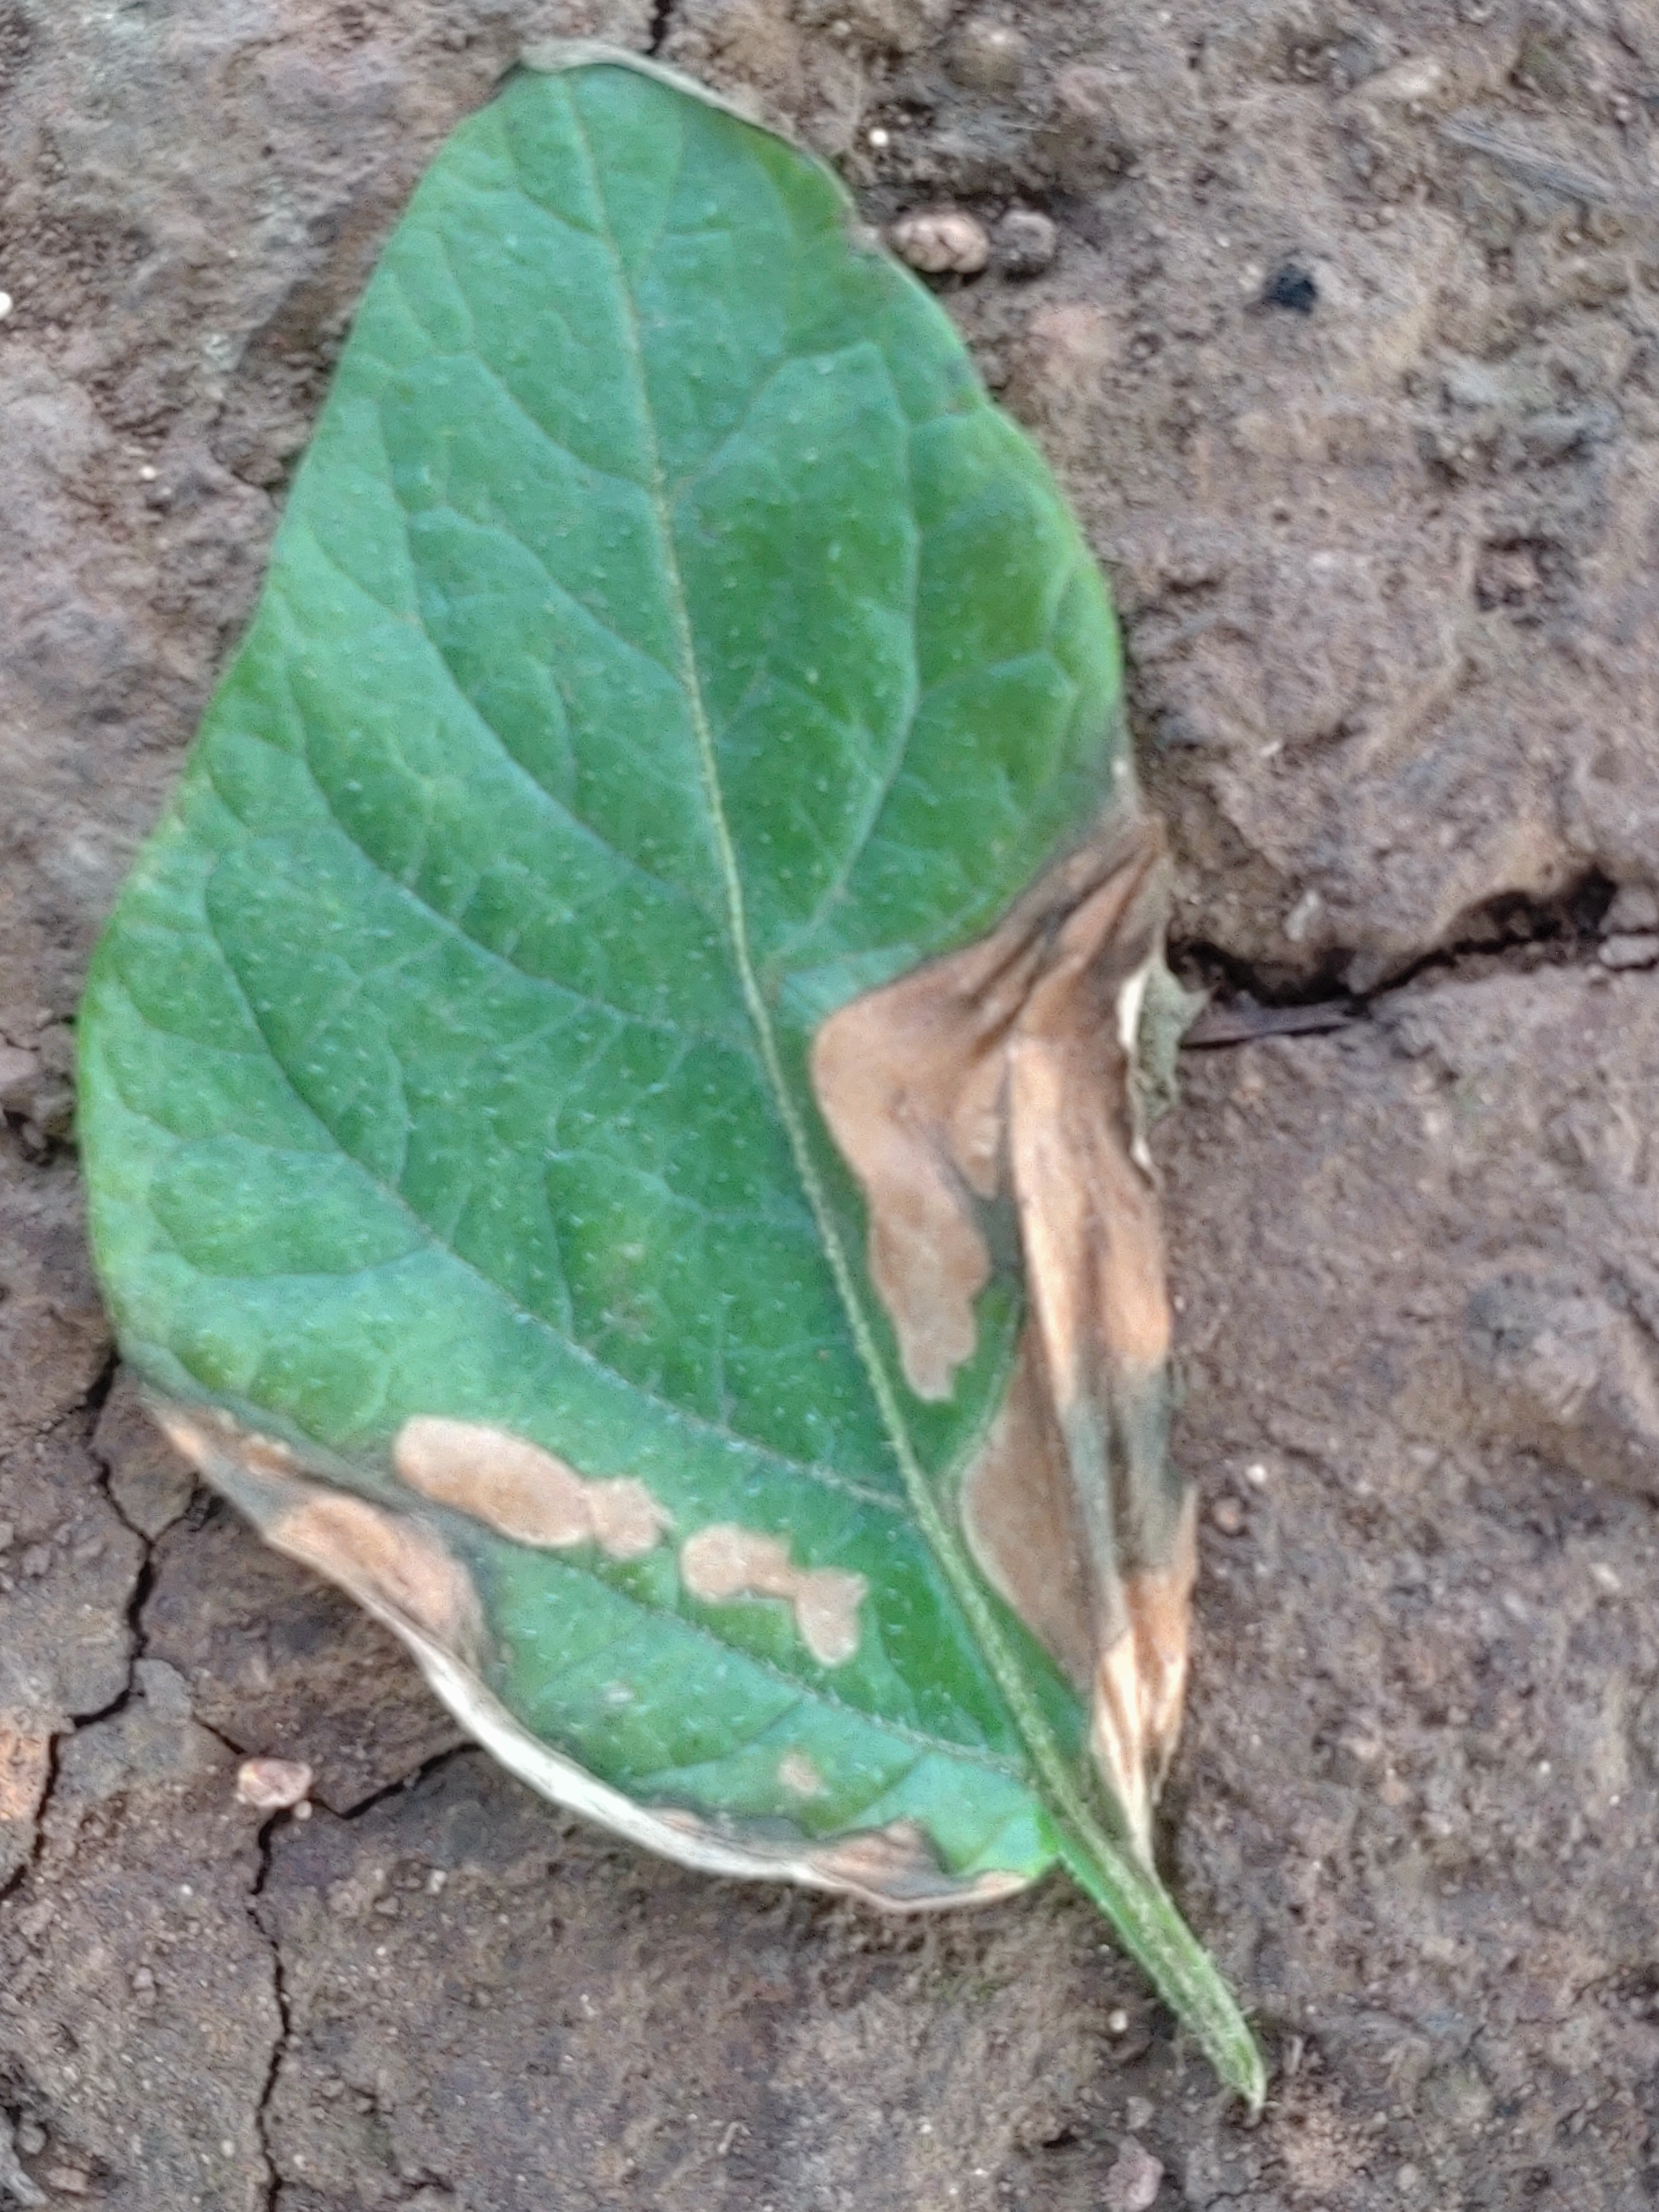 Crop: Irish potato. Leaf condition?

early blight
